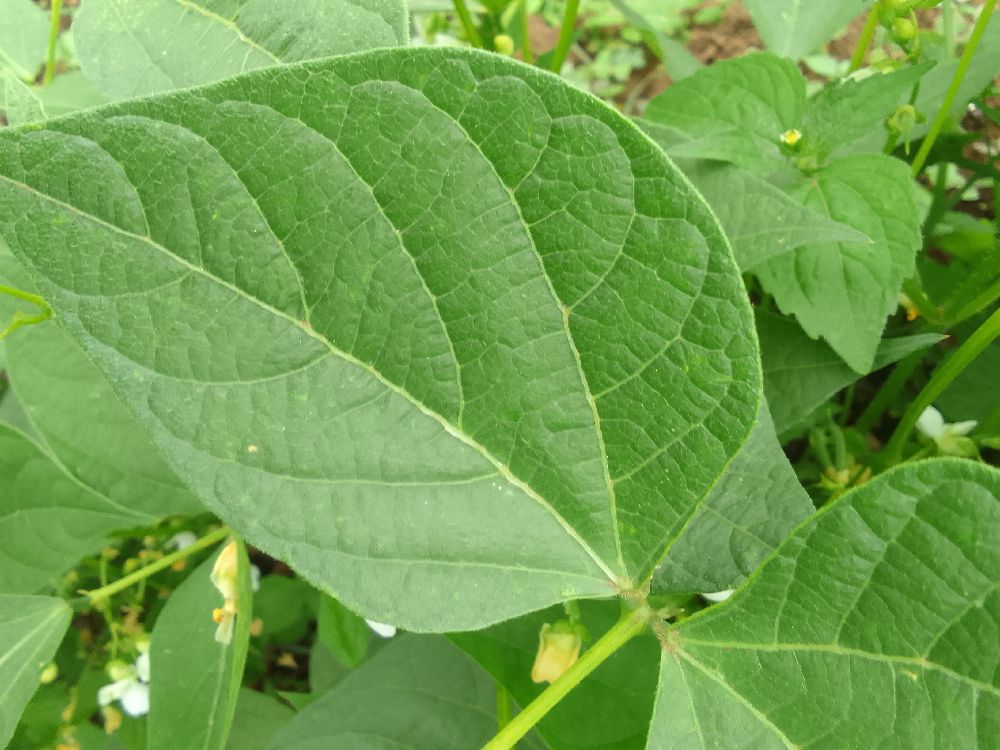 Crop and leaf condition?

common bean, healthy
